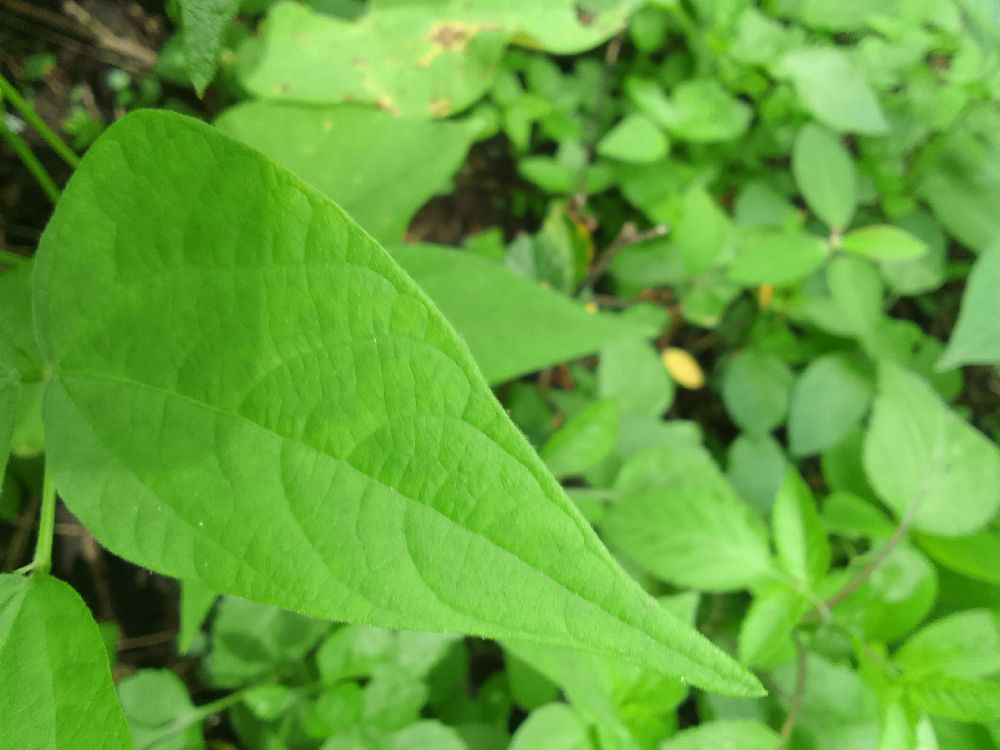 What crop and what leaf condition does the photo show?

common bean, healthy
